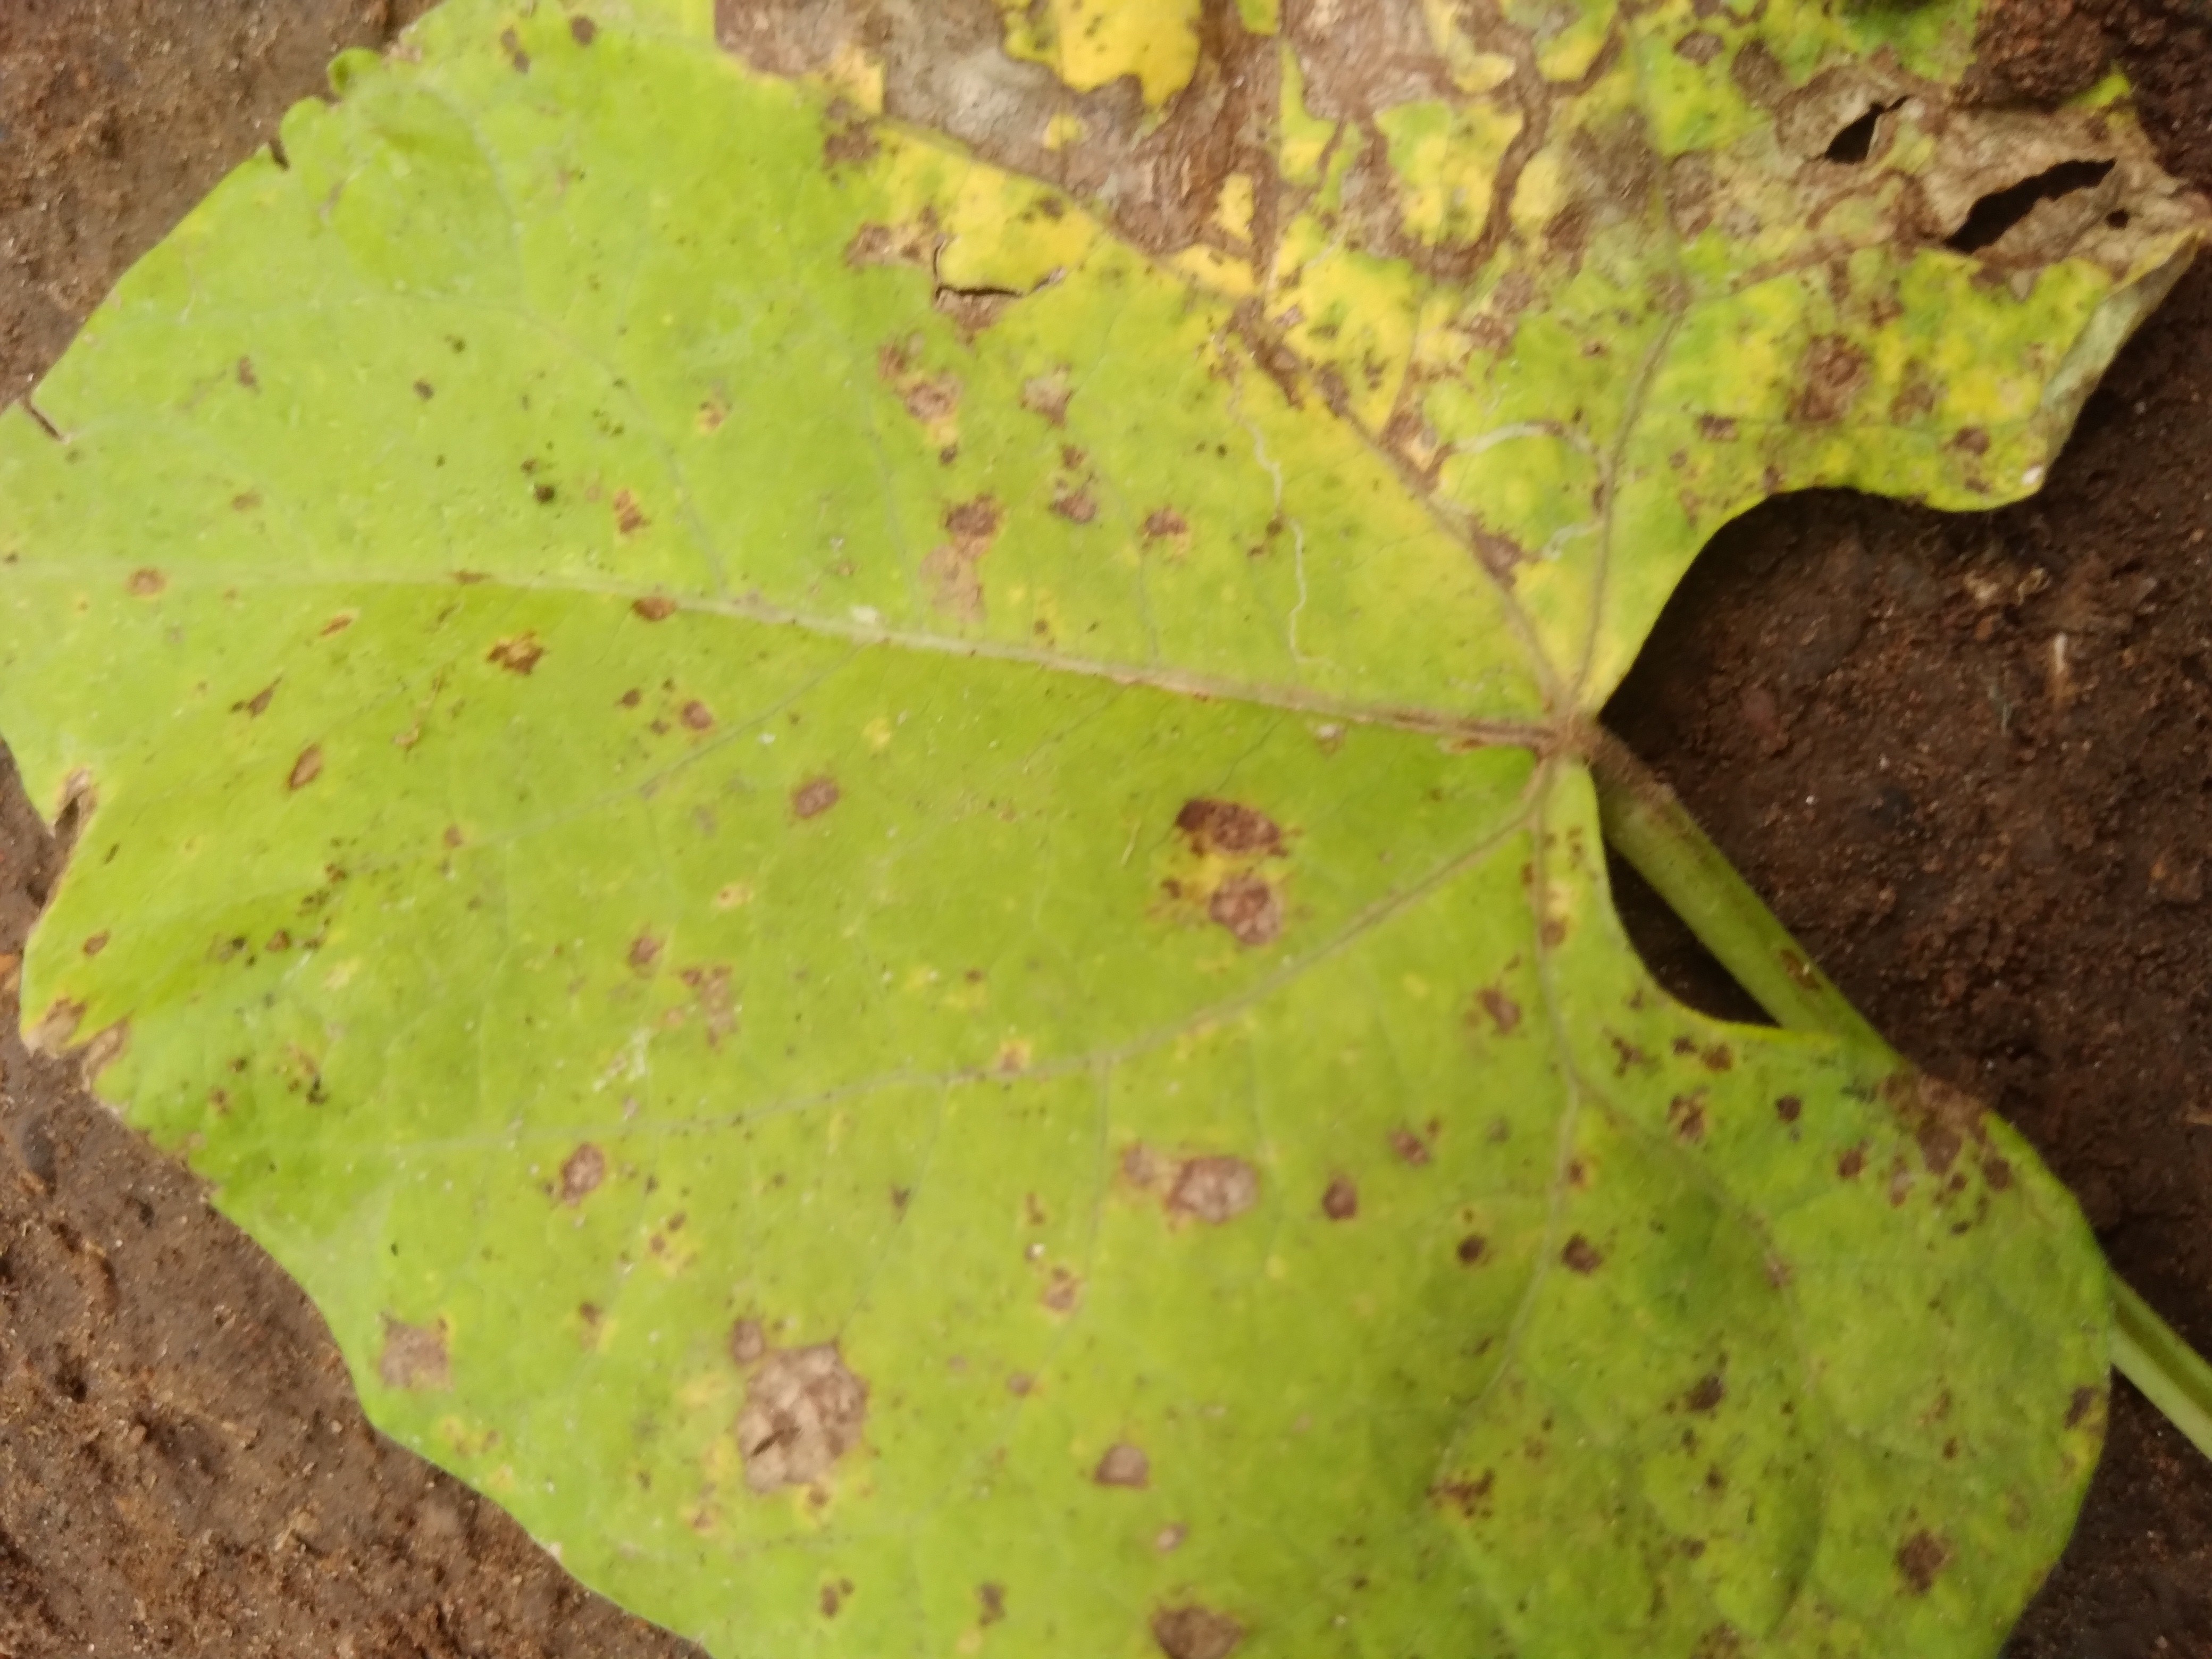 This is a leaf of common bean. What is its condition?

rust
